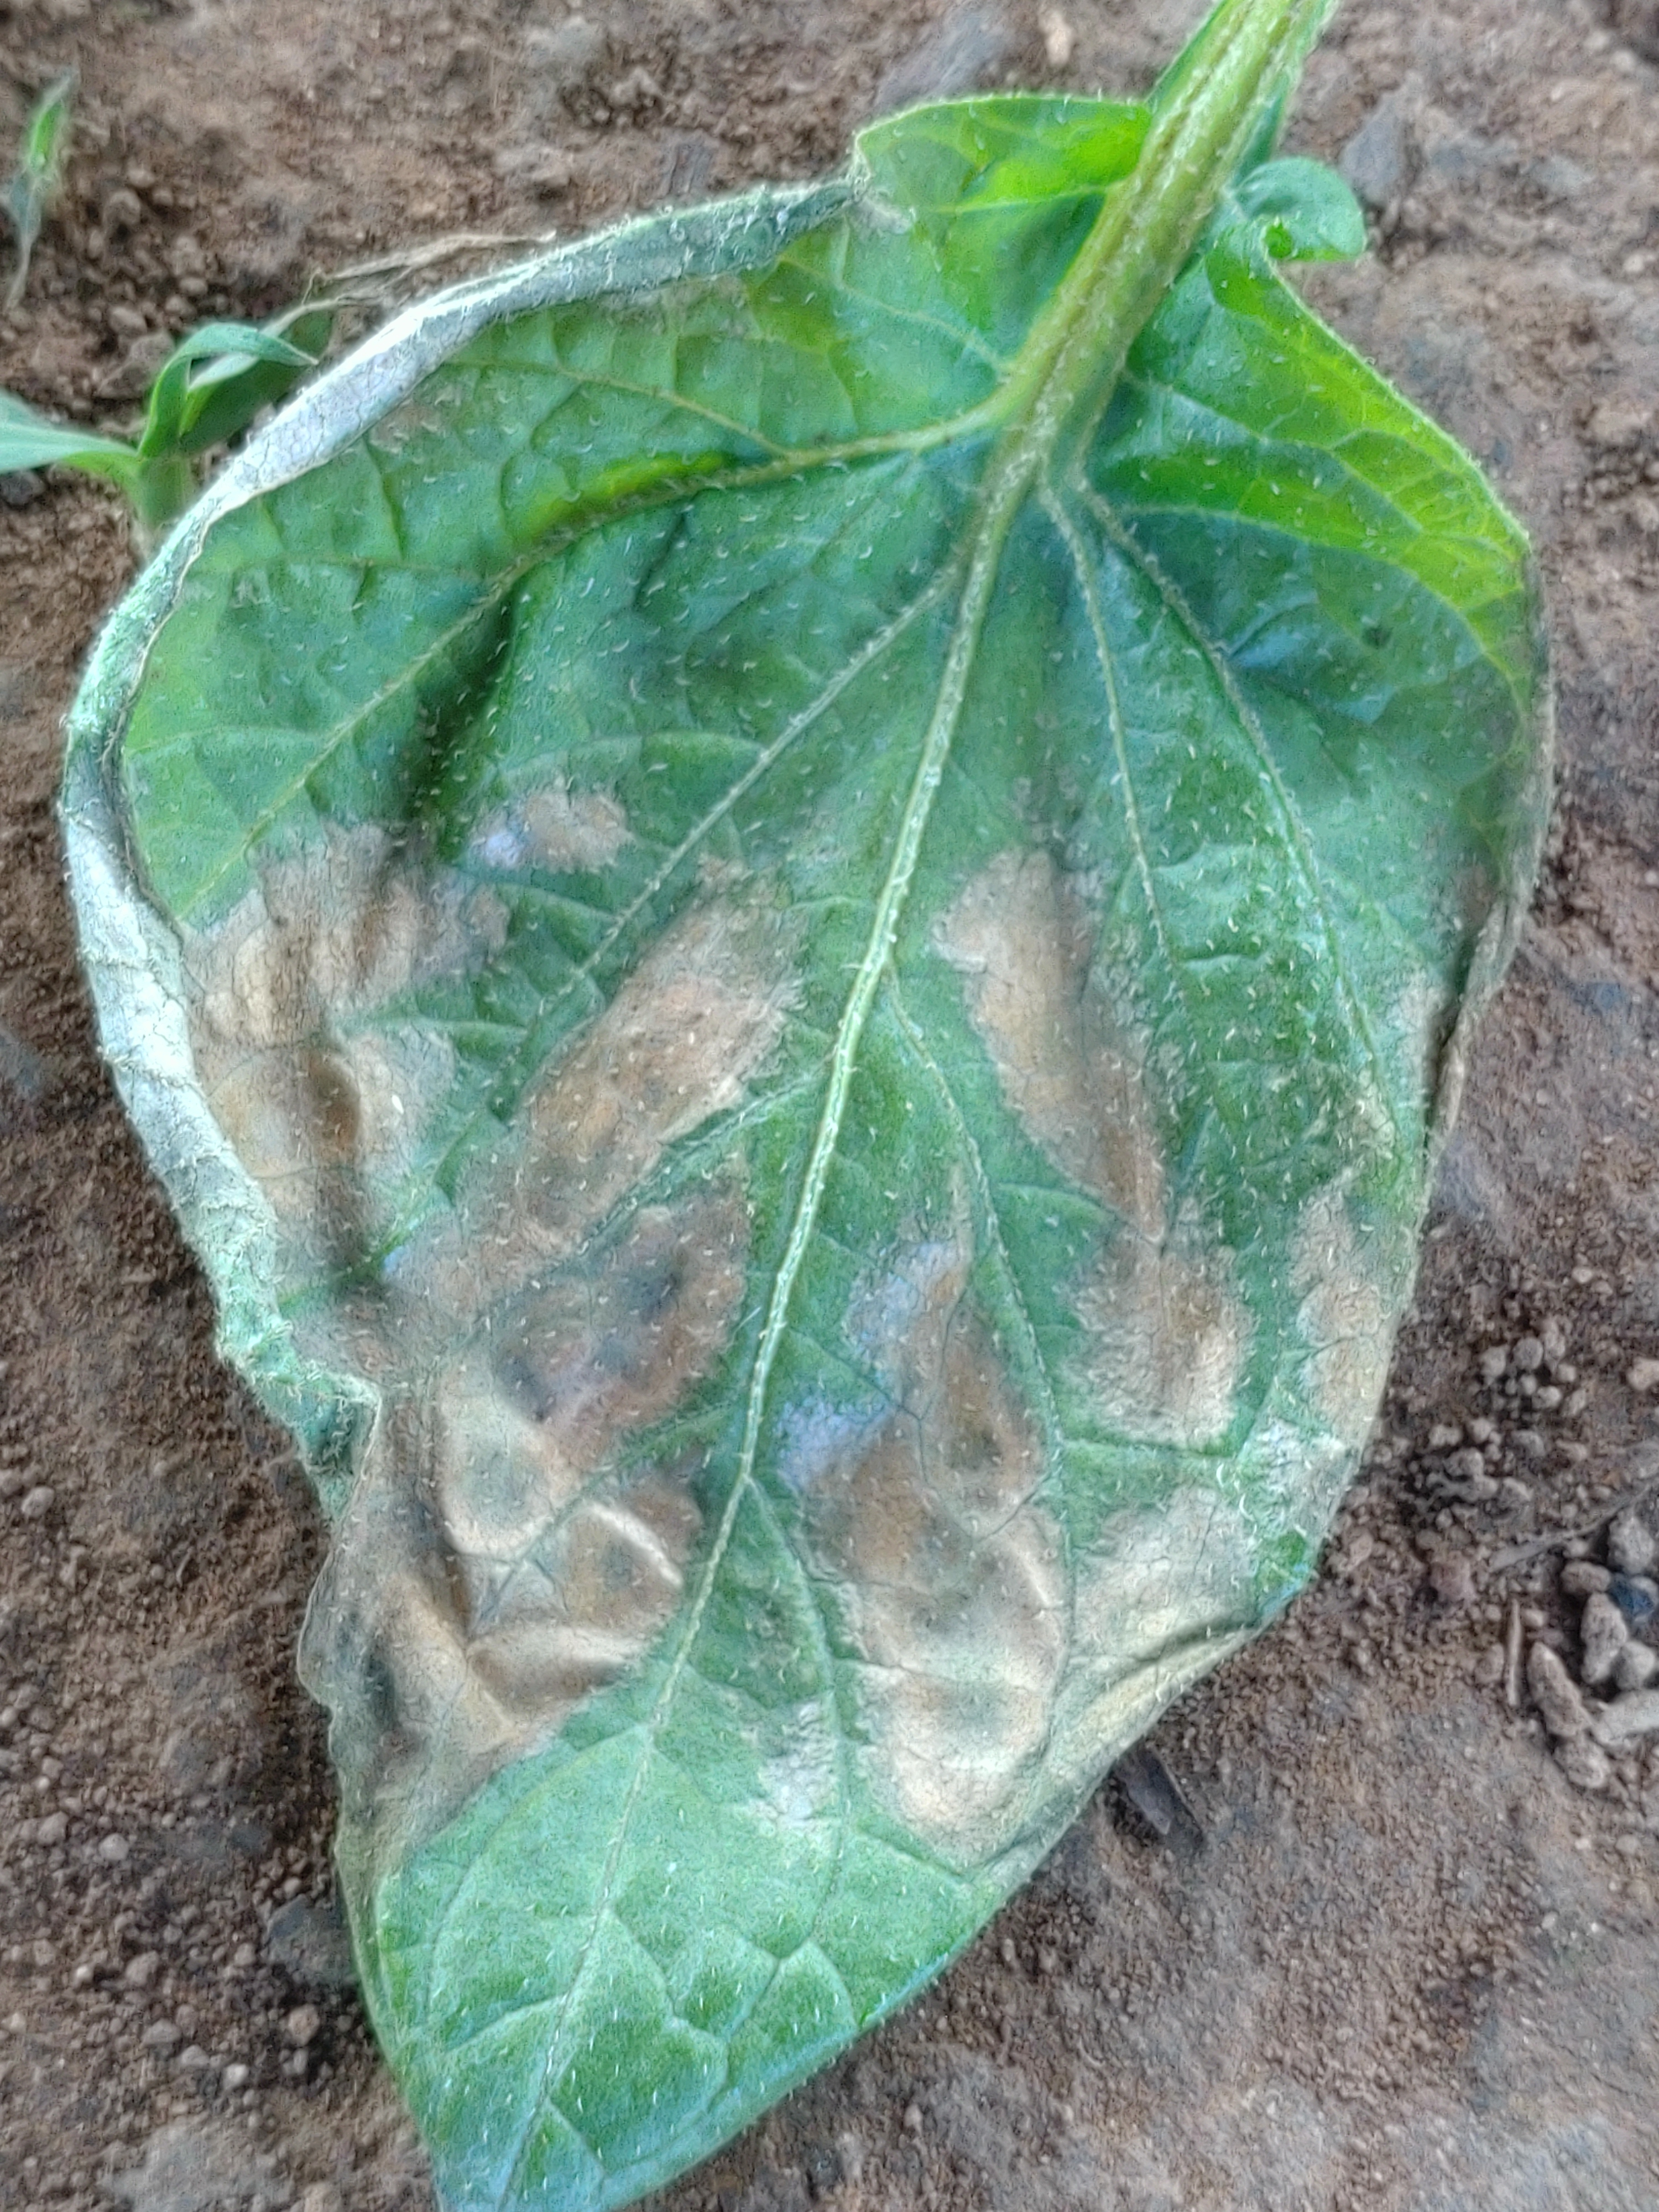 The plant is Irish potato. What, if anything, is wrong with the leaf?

early blight
